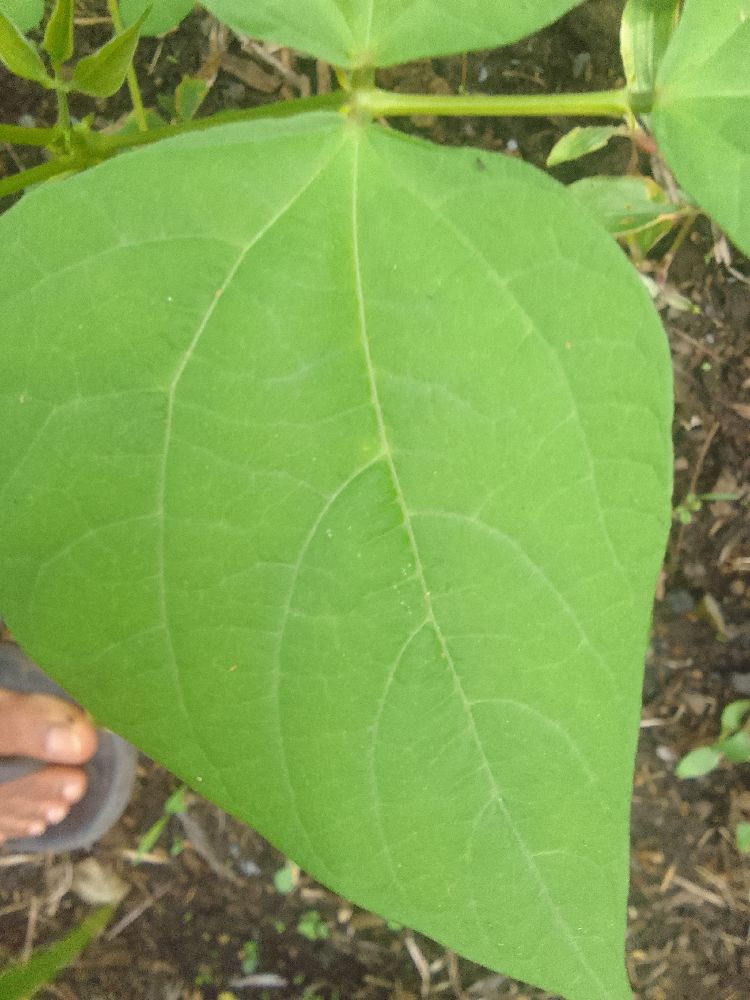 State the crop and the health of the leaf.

common bean, healthy
